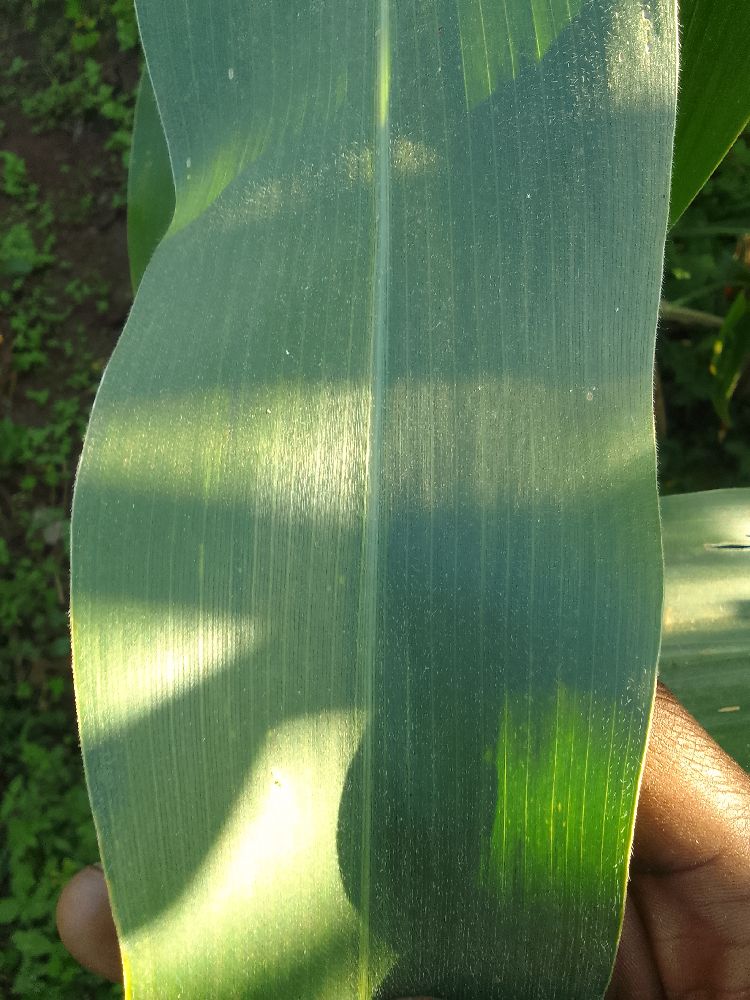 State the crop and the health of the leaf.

maize, healthy
